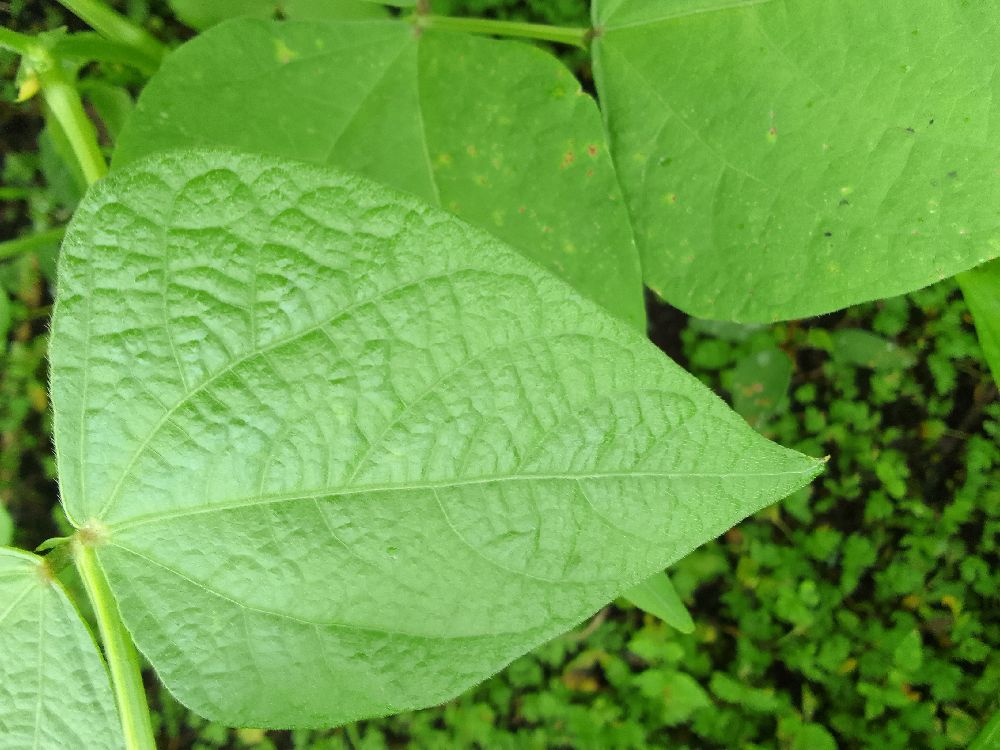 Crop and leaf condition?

common bean, healthy
